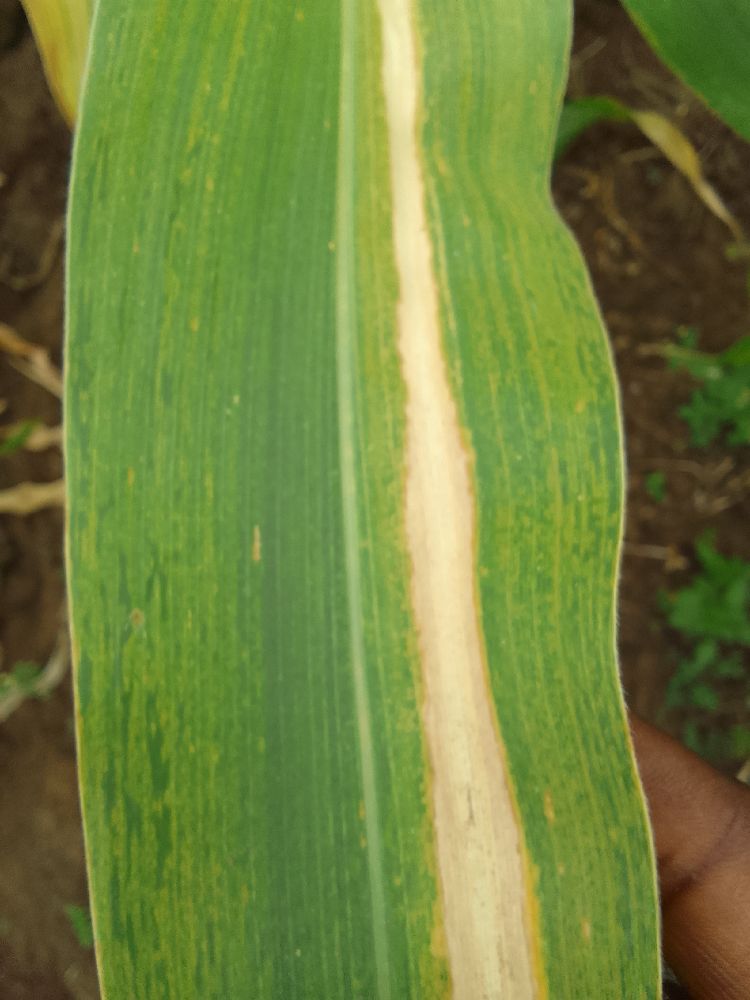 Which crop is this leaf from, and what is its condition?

maize, maize lethal necrosis
